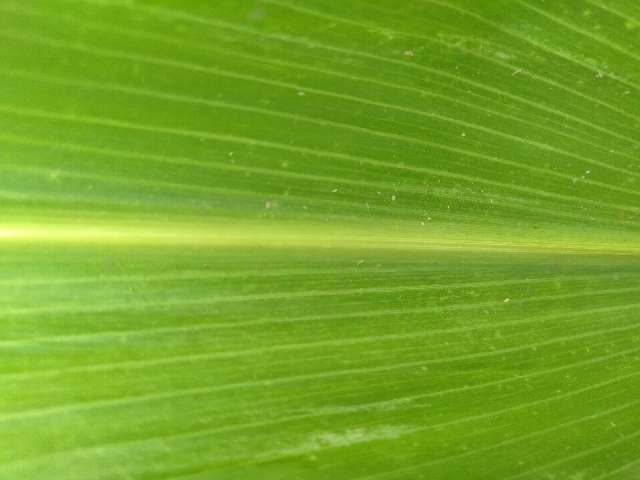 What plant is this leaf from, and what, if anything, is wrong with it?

maize, maize lethal necrosis
